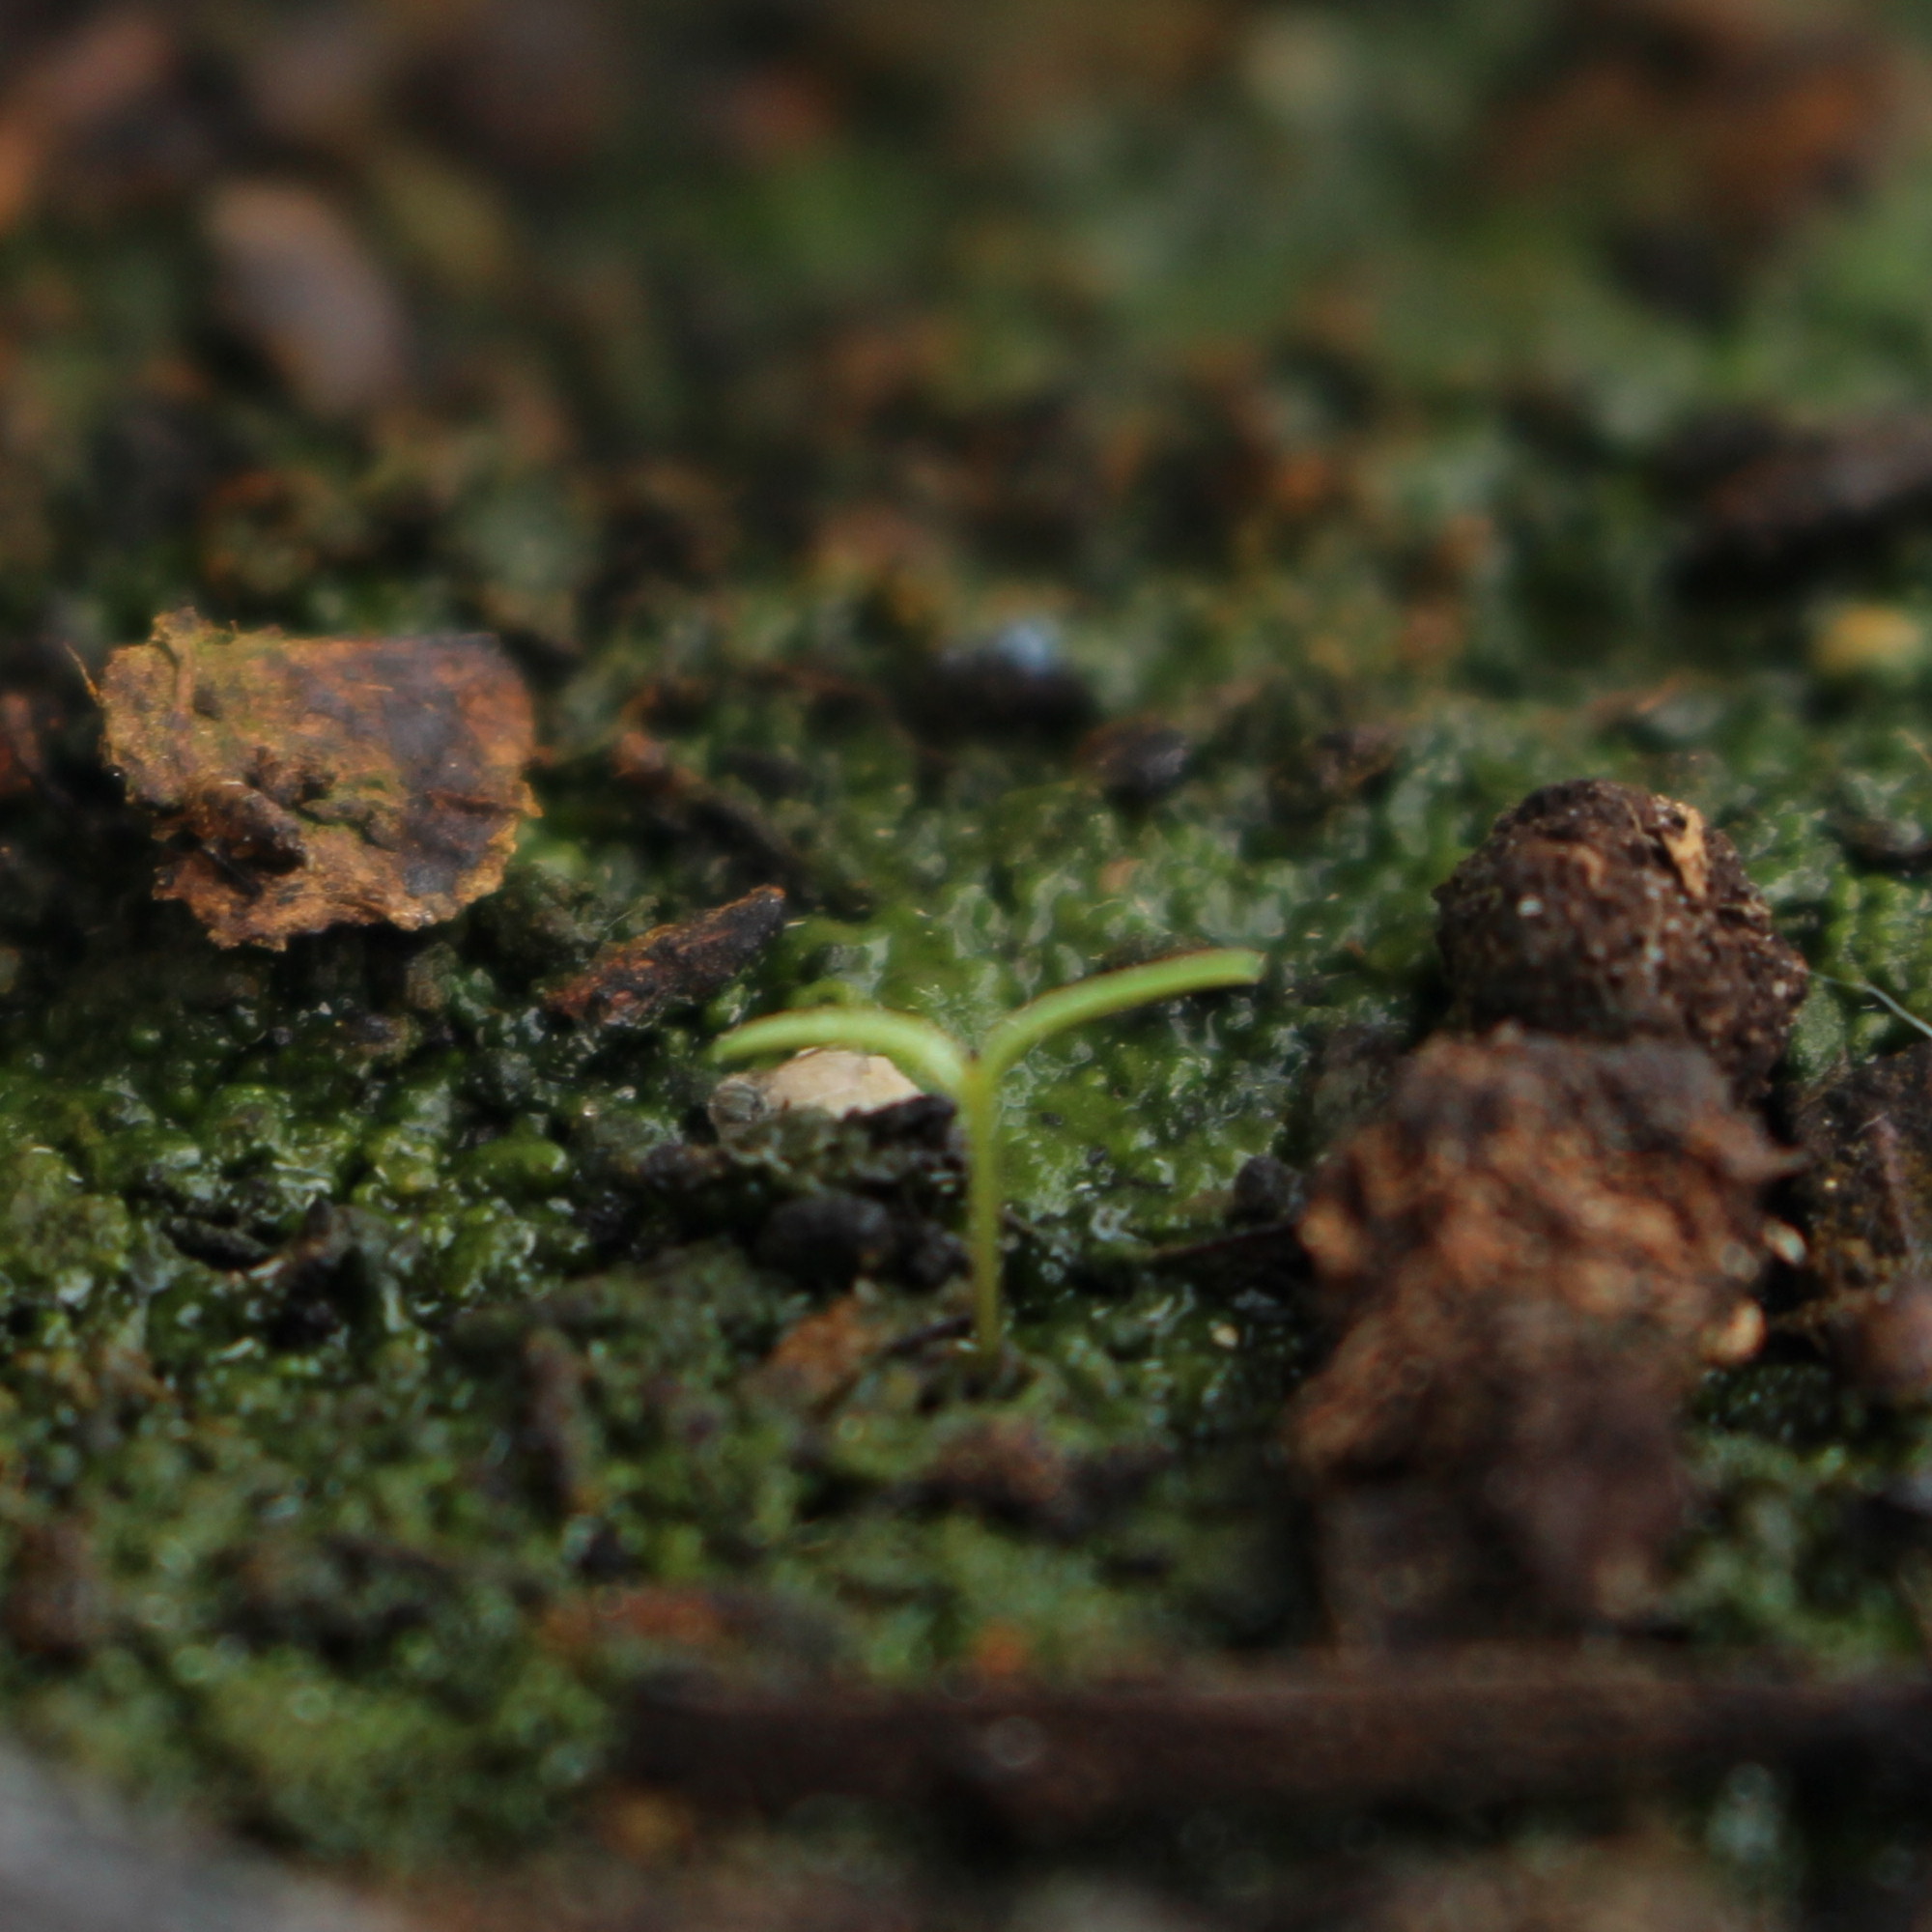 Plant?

Papaver rhoeas
